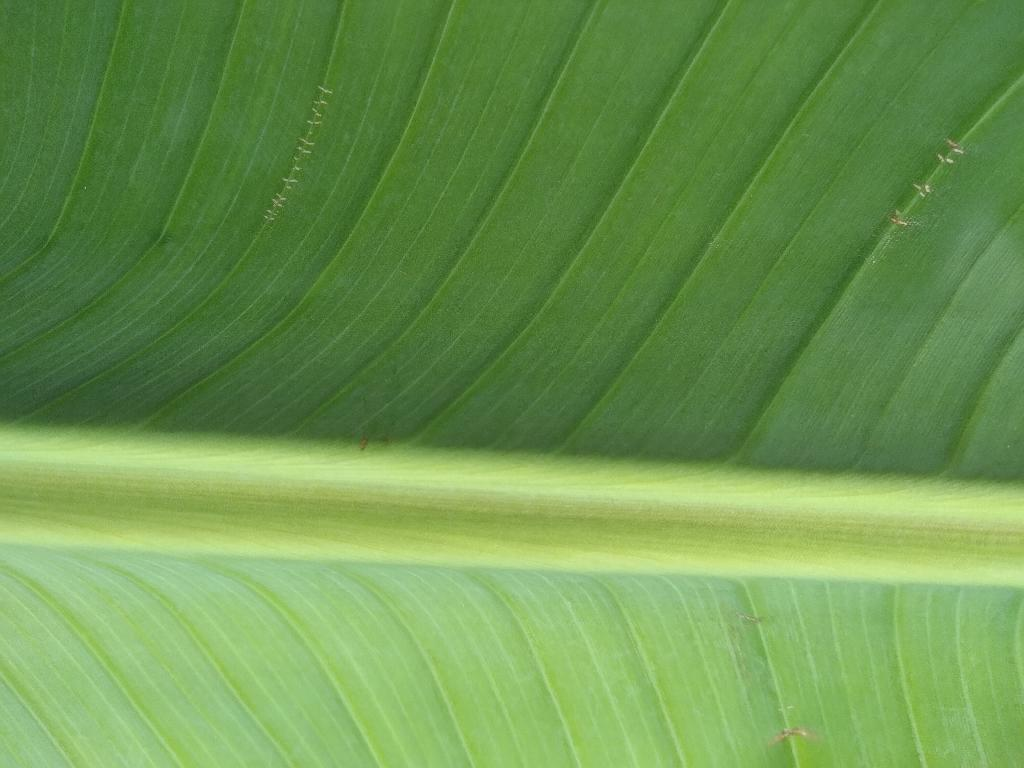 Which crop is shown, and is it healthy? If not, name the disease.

banana, healthy
